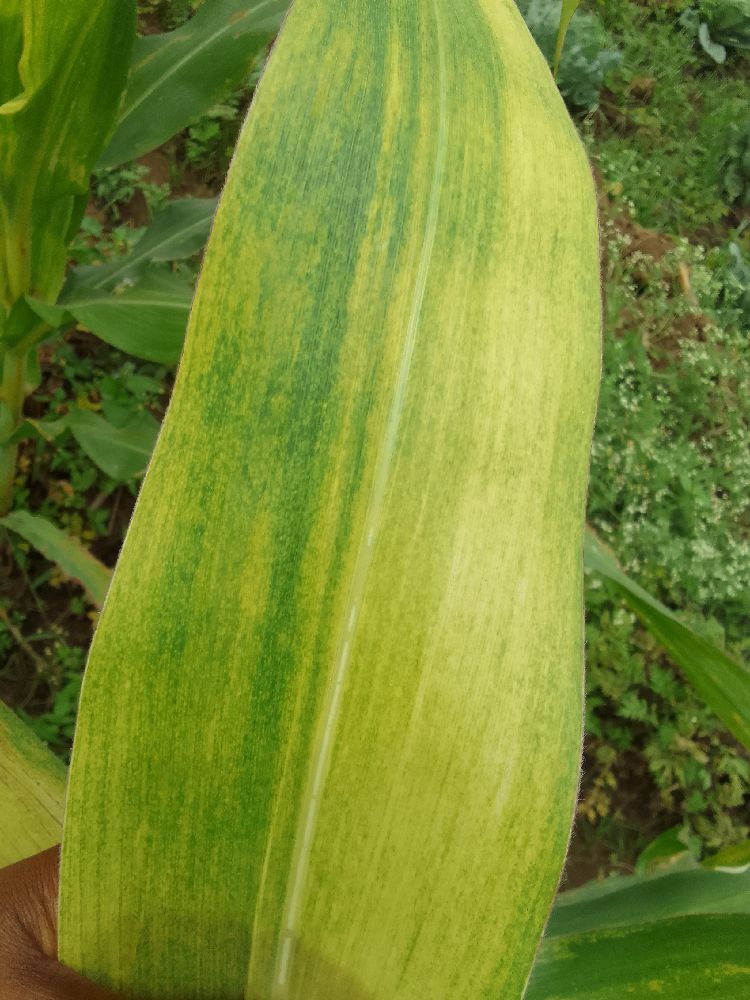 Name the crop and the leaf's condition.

maize, maize lethal necrosis
